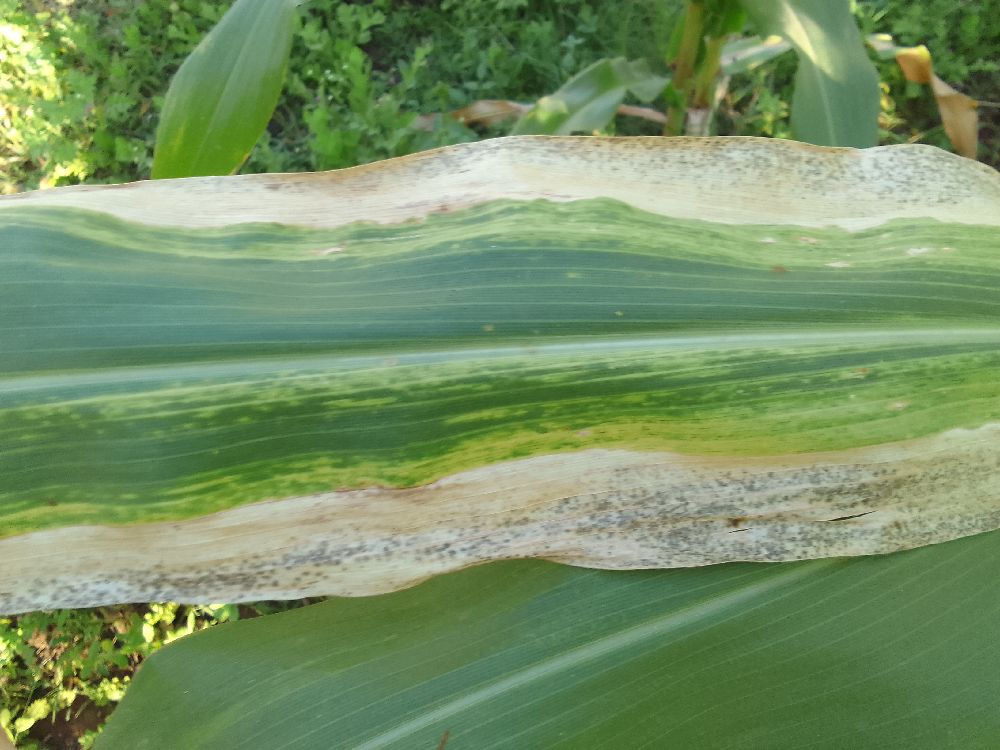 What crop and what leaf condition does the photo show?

maize, maize lethal necrosis
